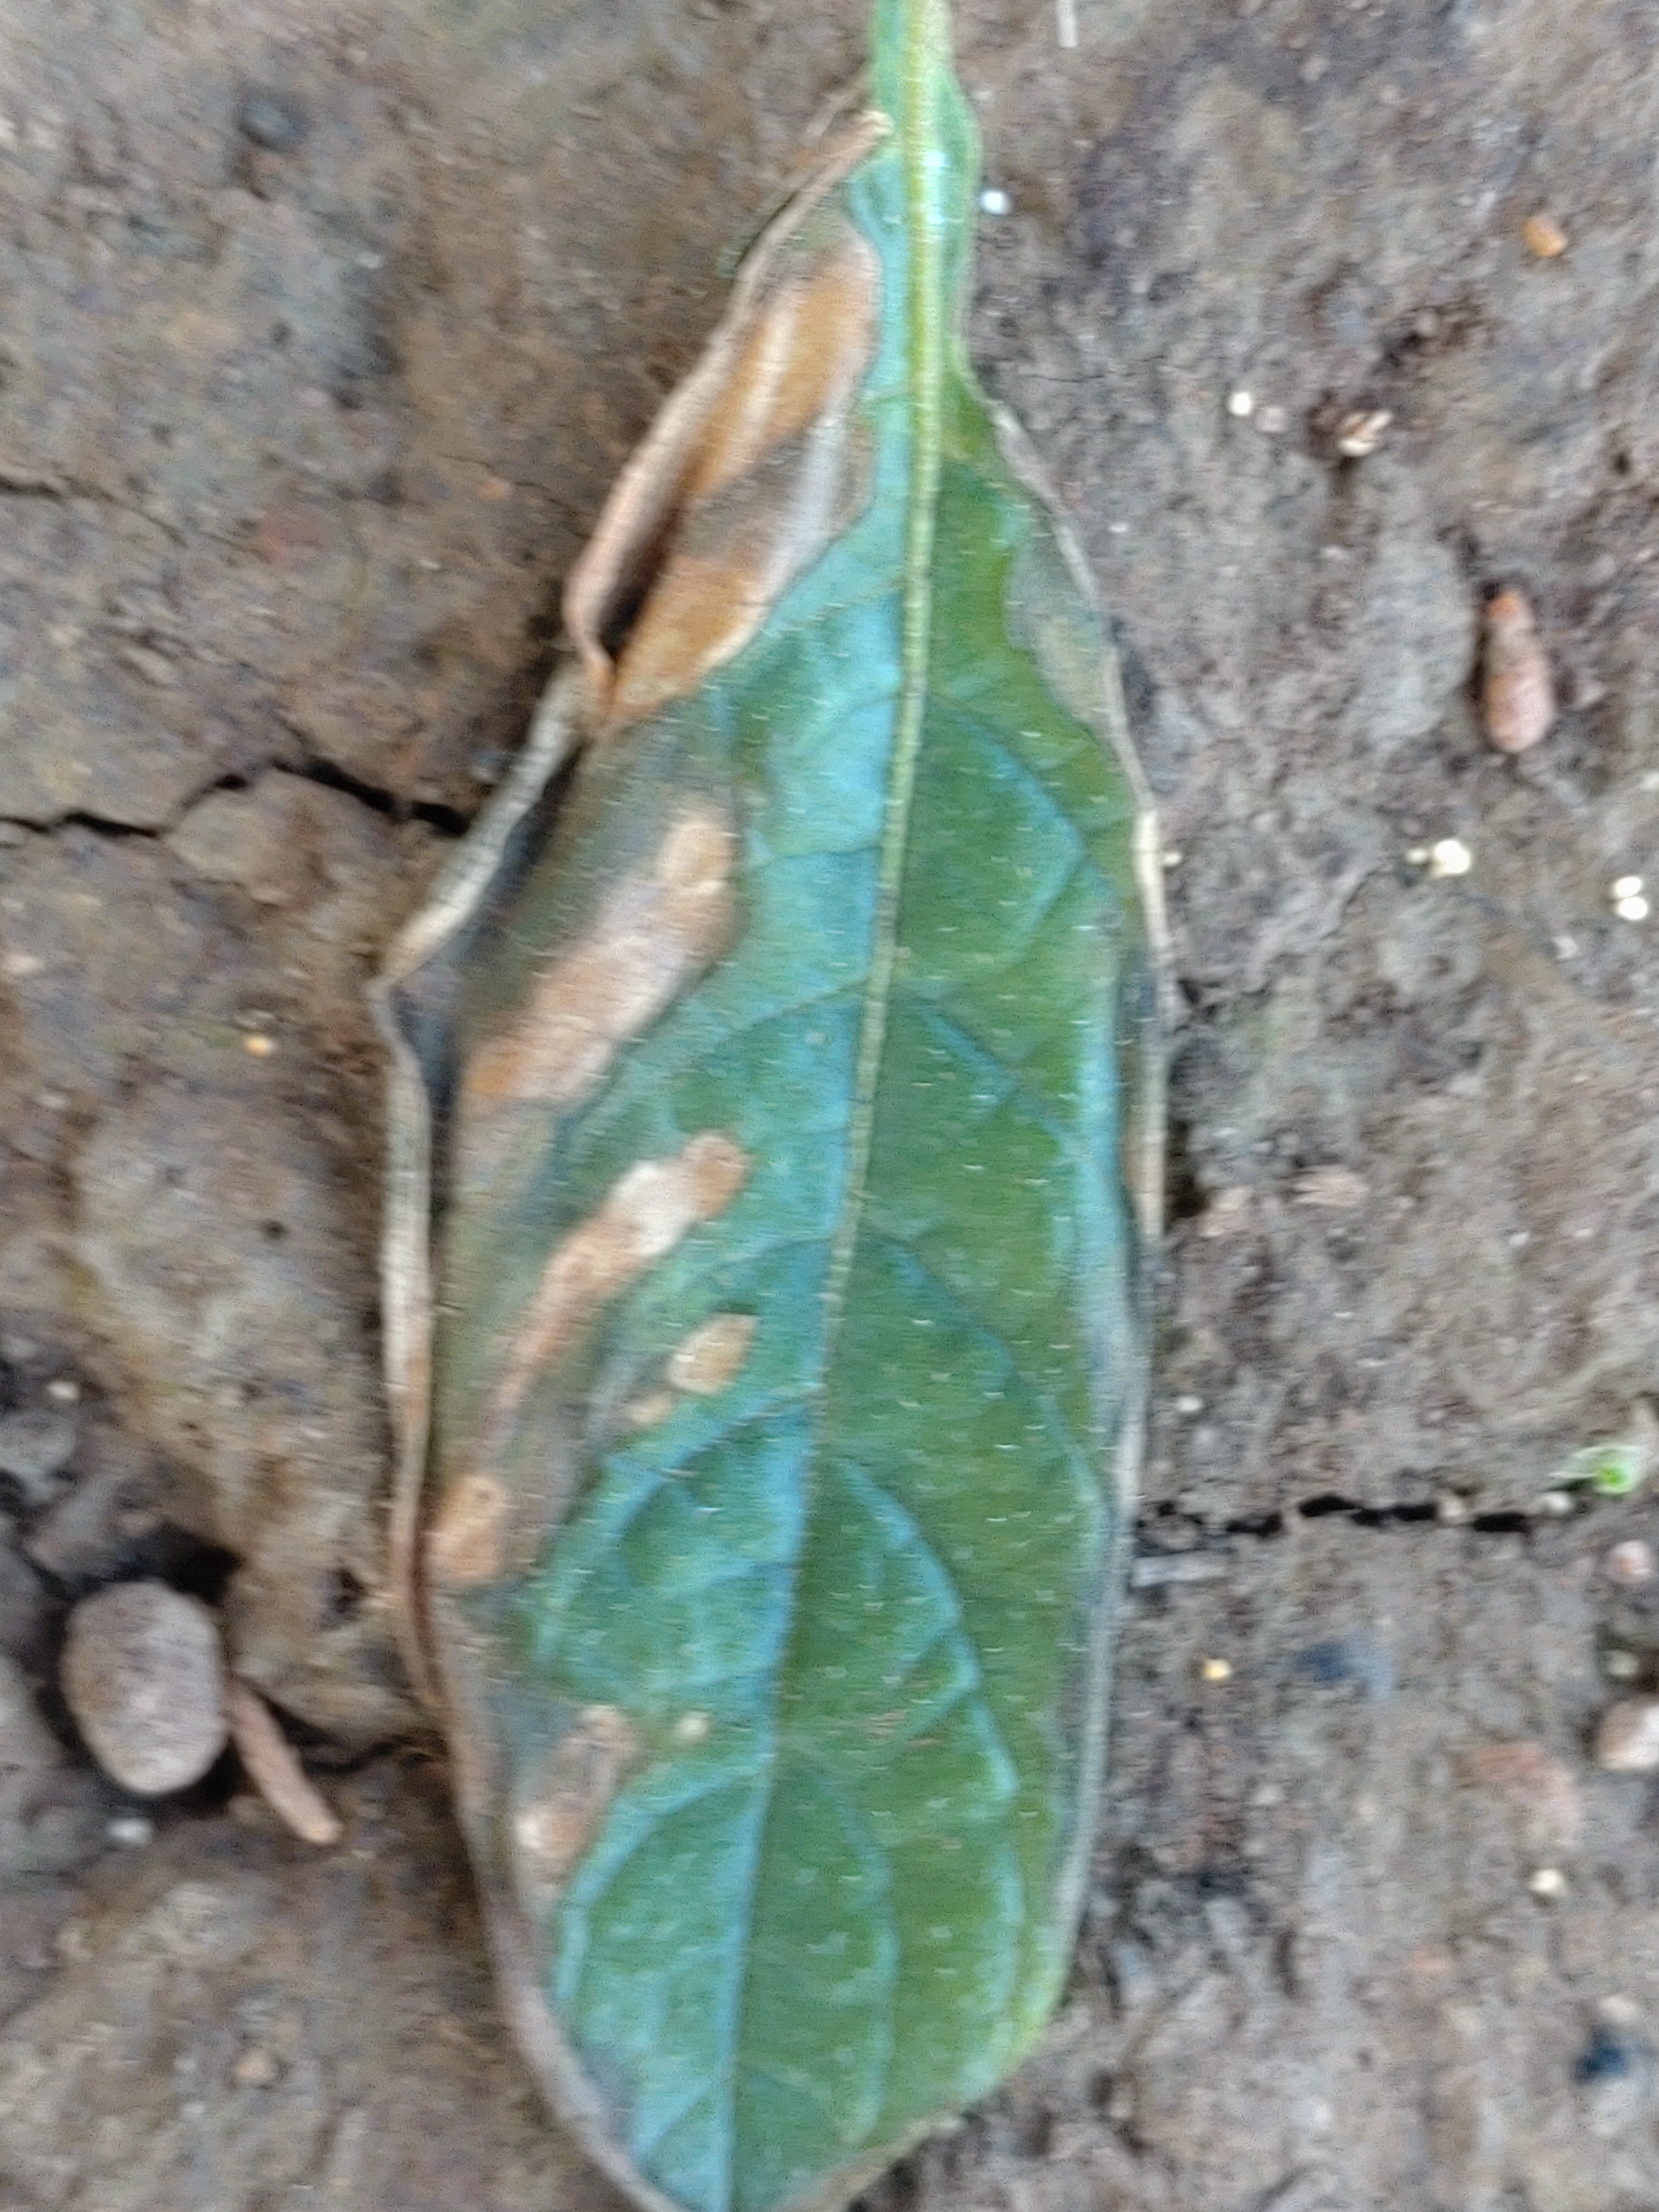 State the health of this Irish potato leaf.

early blight
